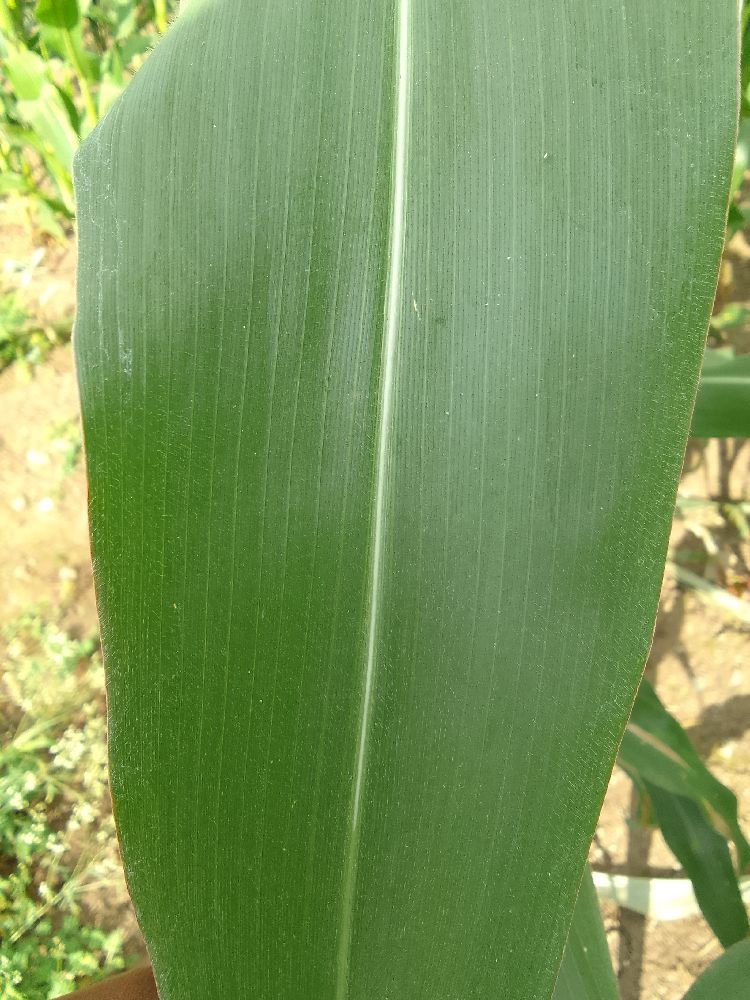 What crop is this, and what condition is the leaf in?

maize, healthy
